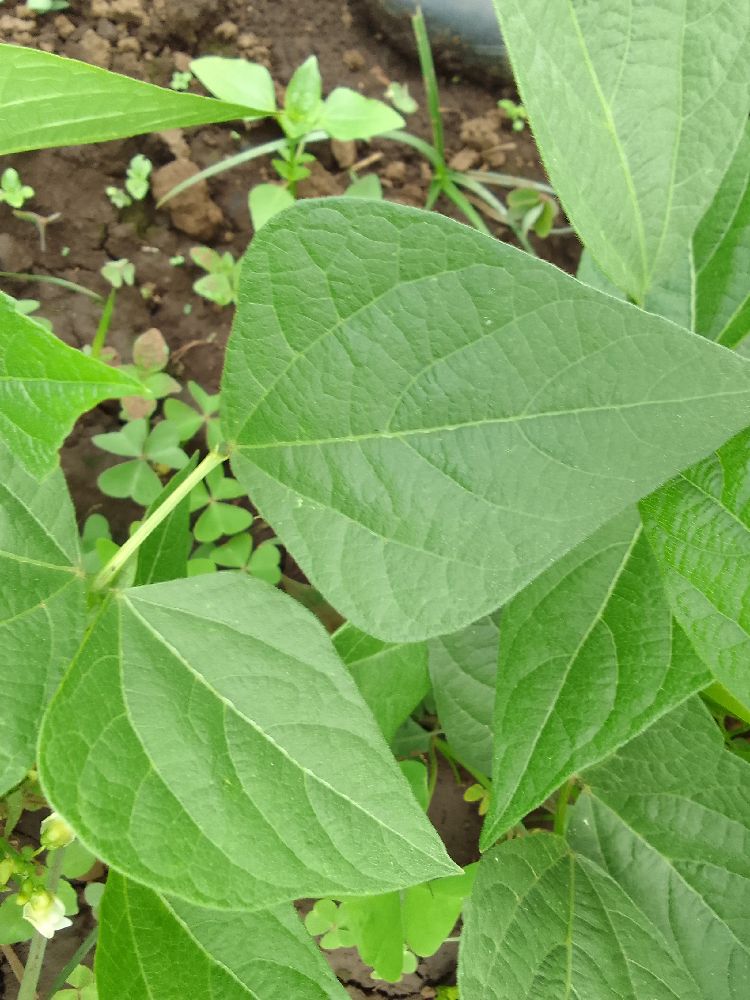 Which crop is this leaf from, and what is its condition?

common bean, healthy
